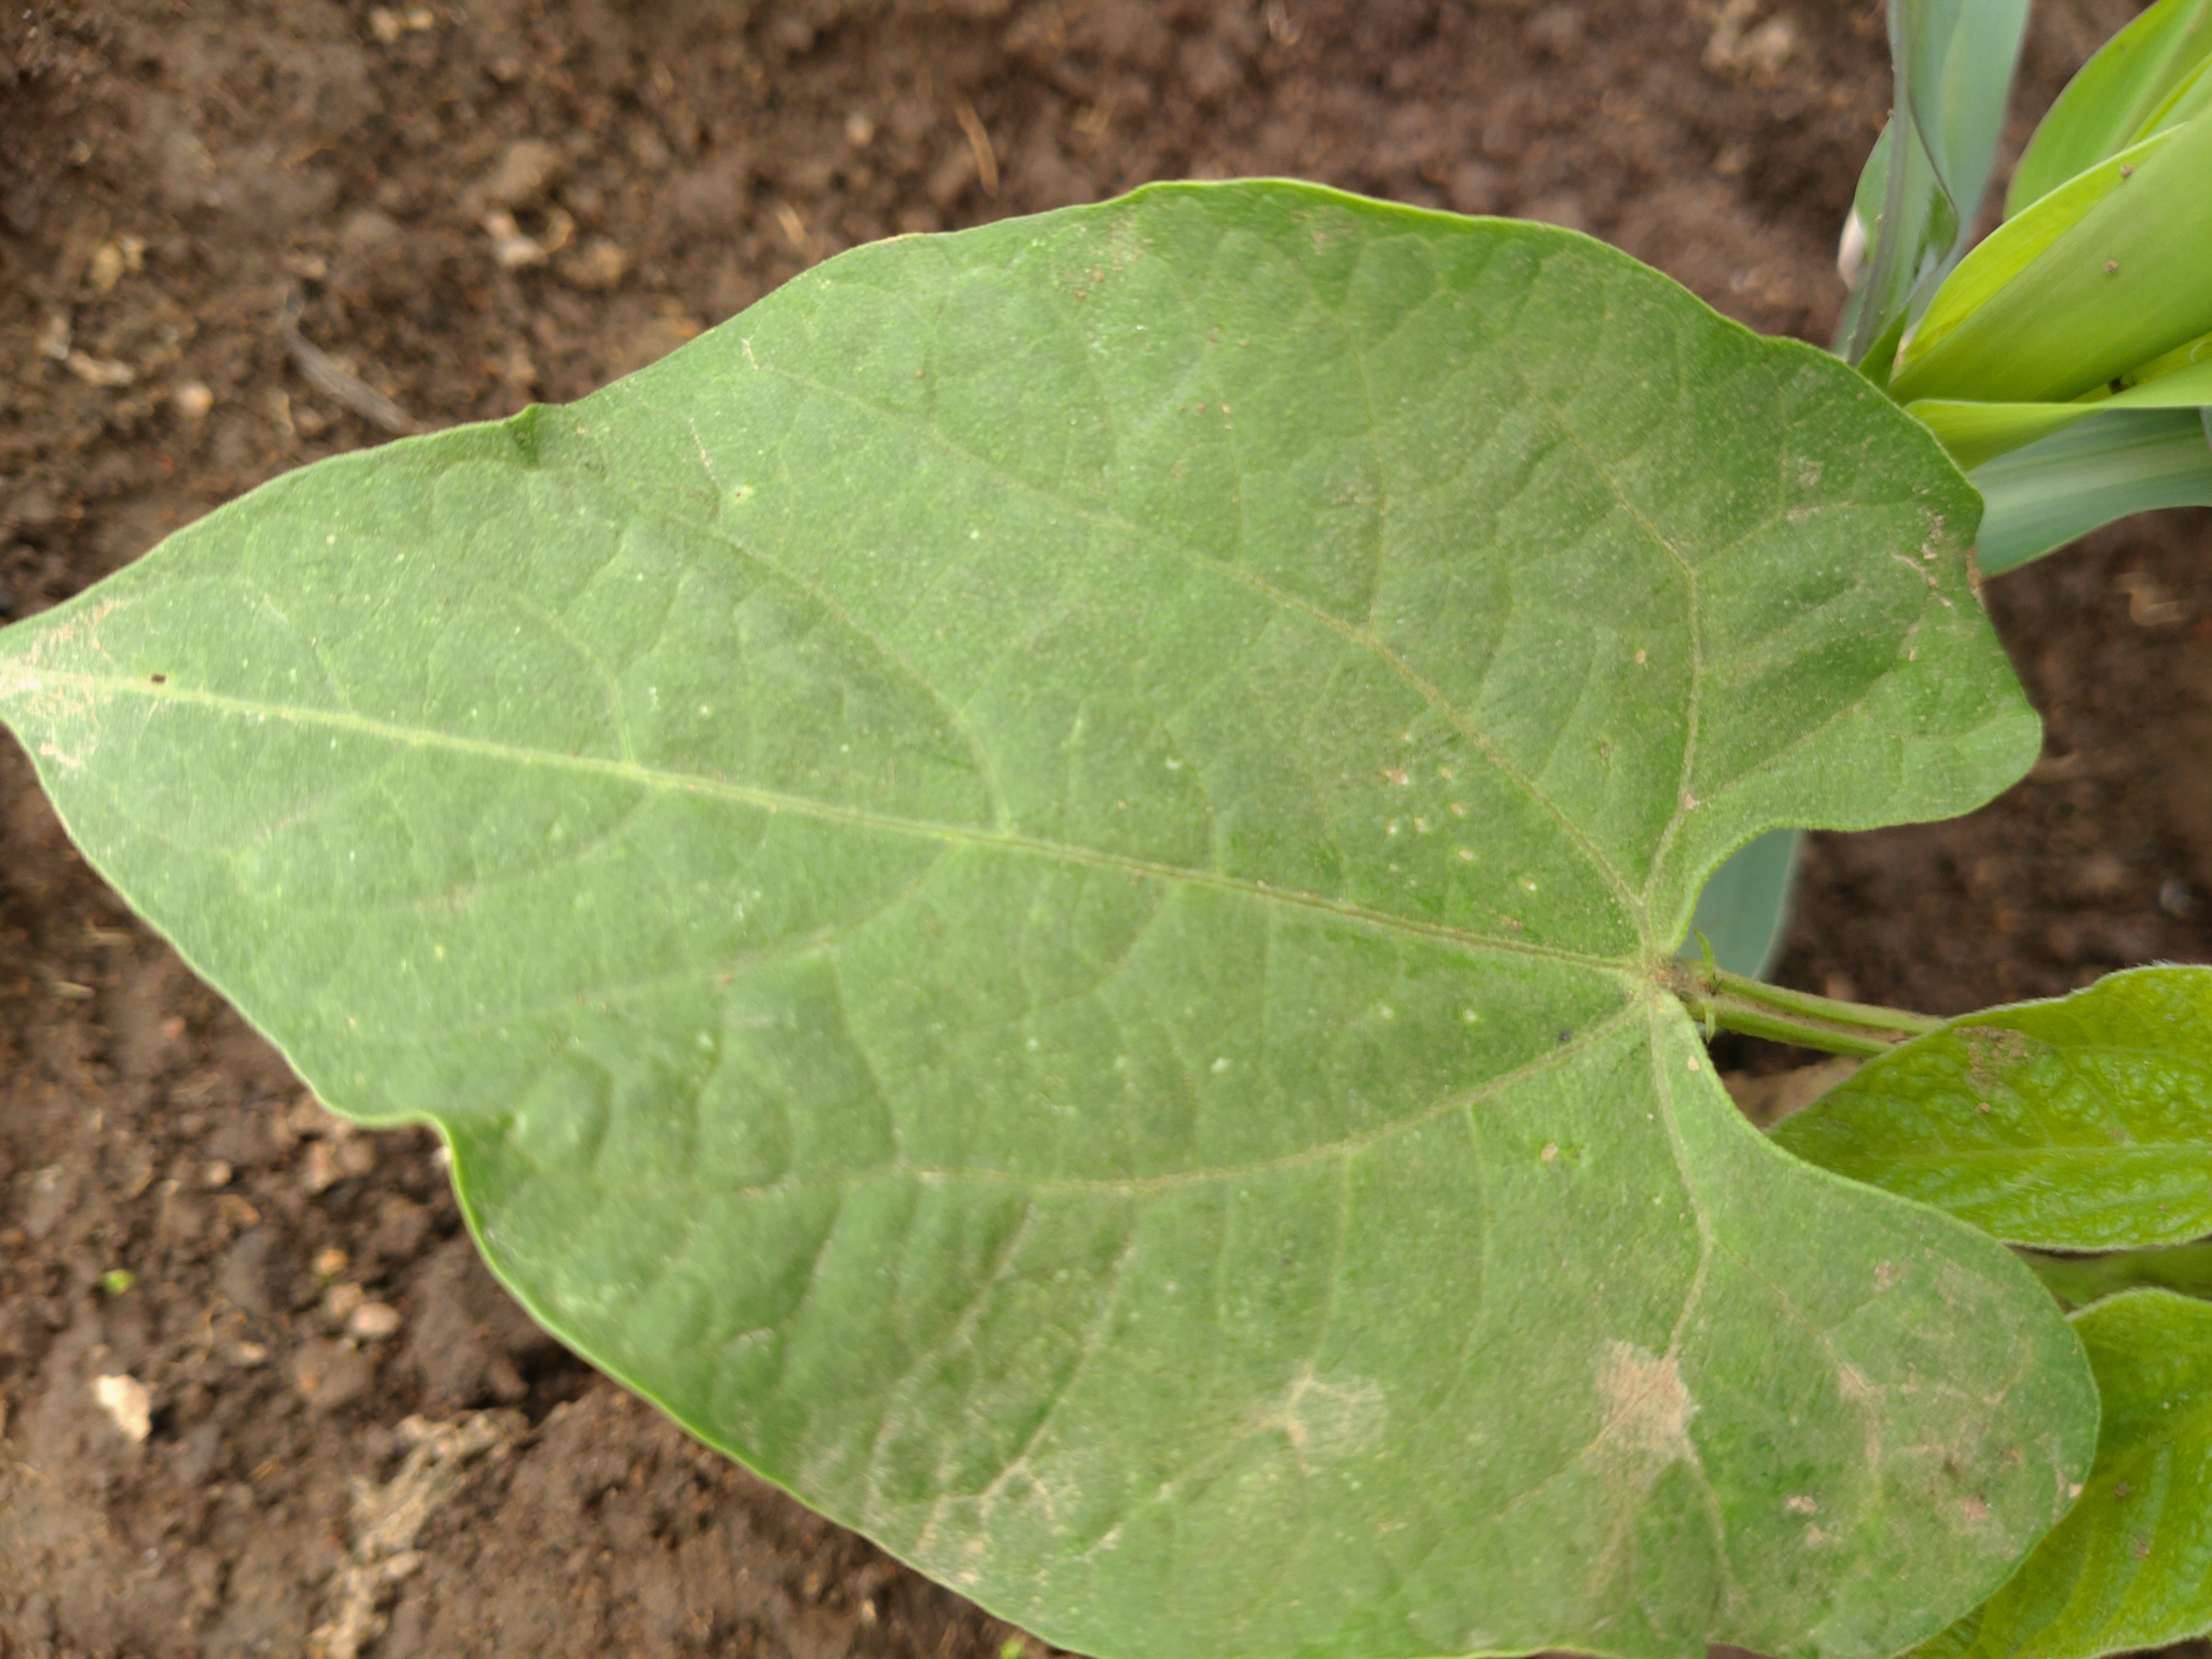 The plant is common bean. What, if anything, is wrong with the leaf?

healthy
